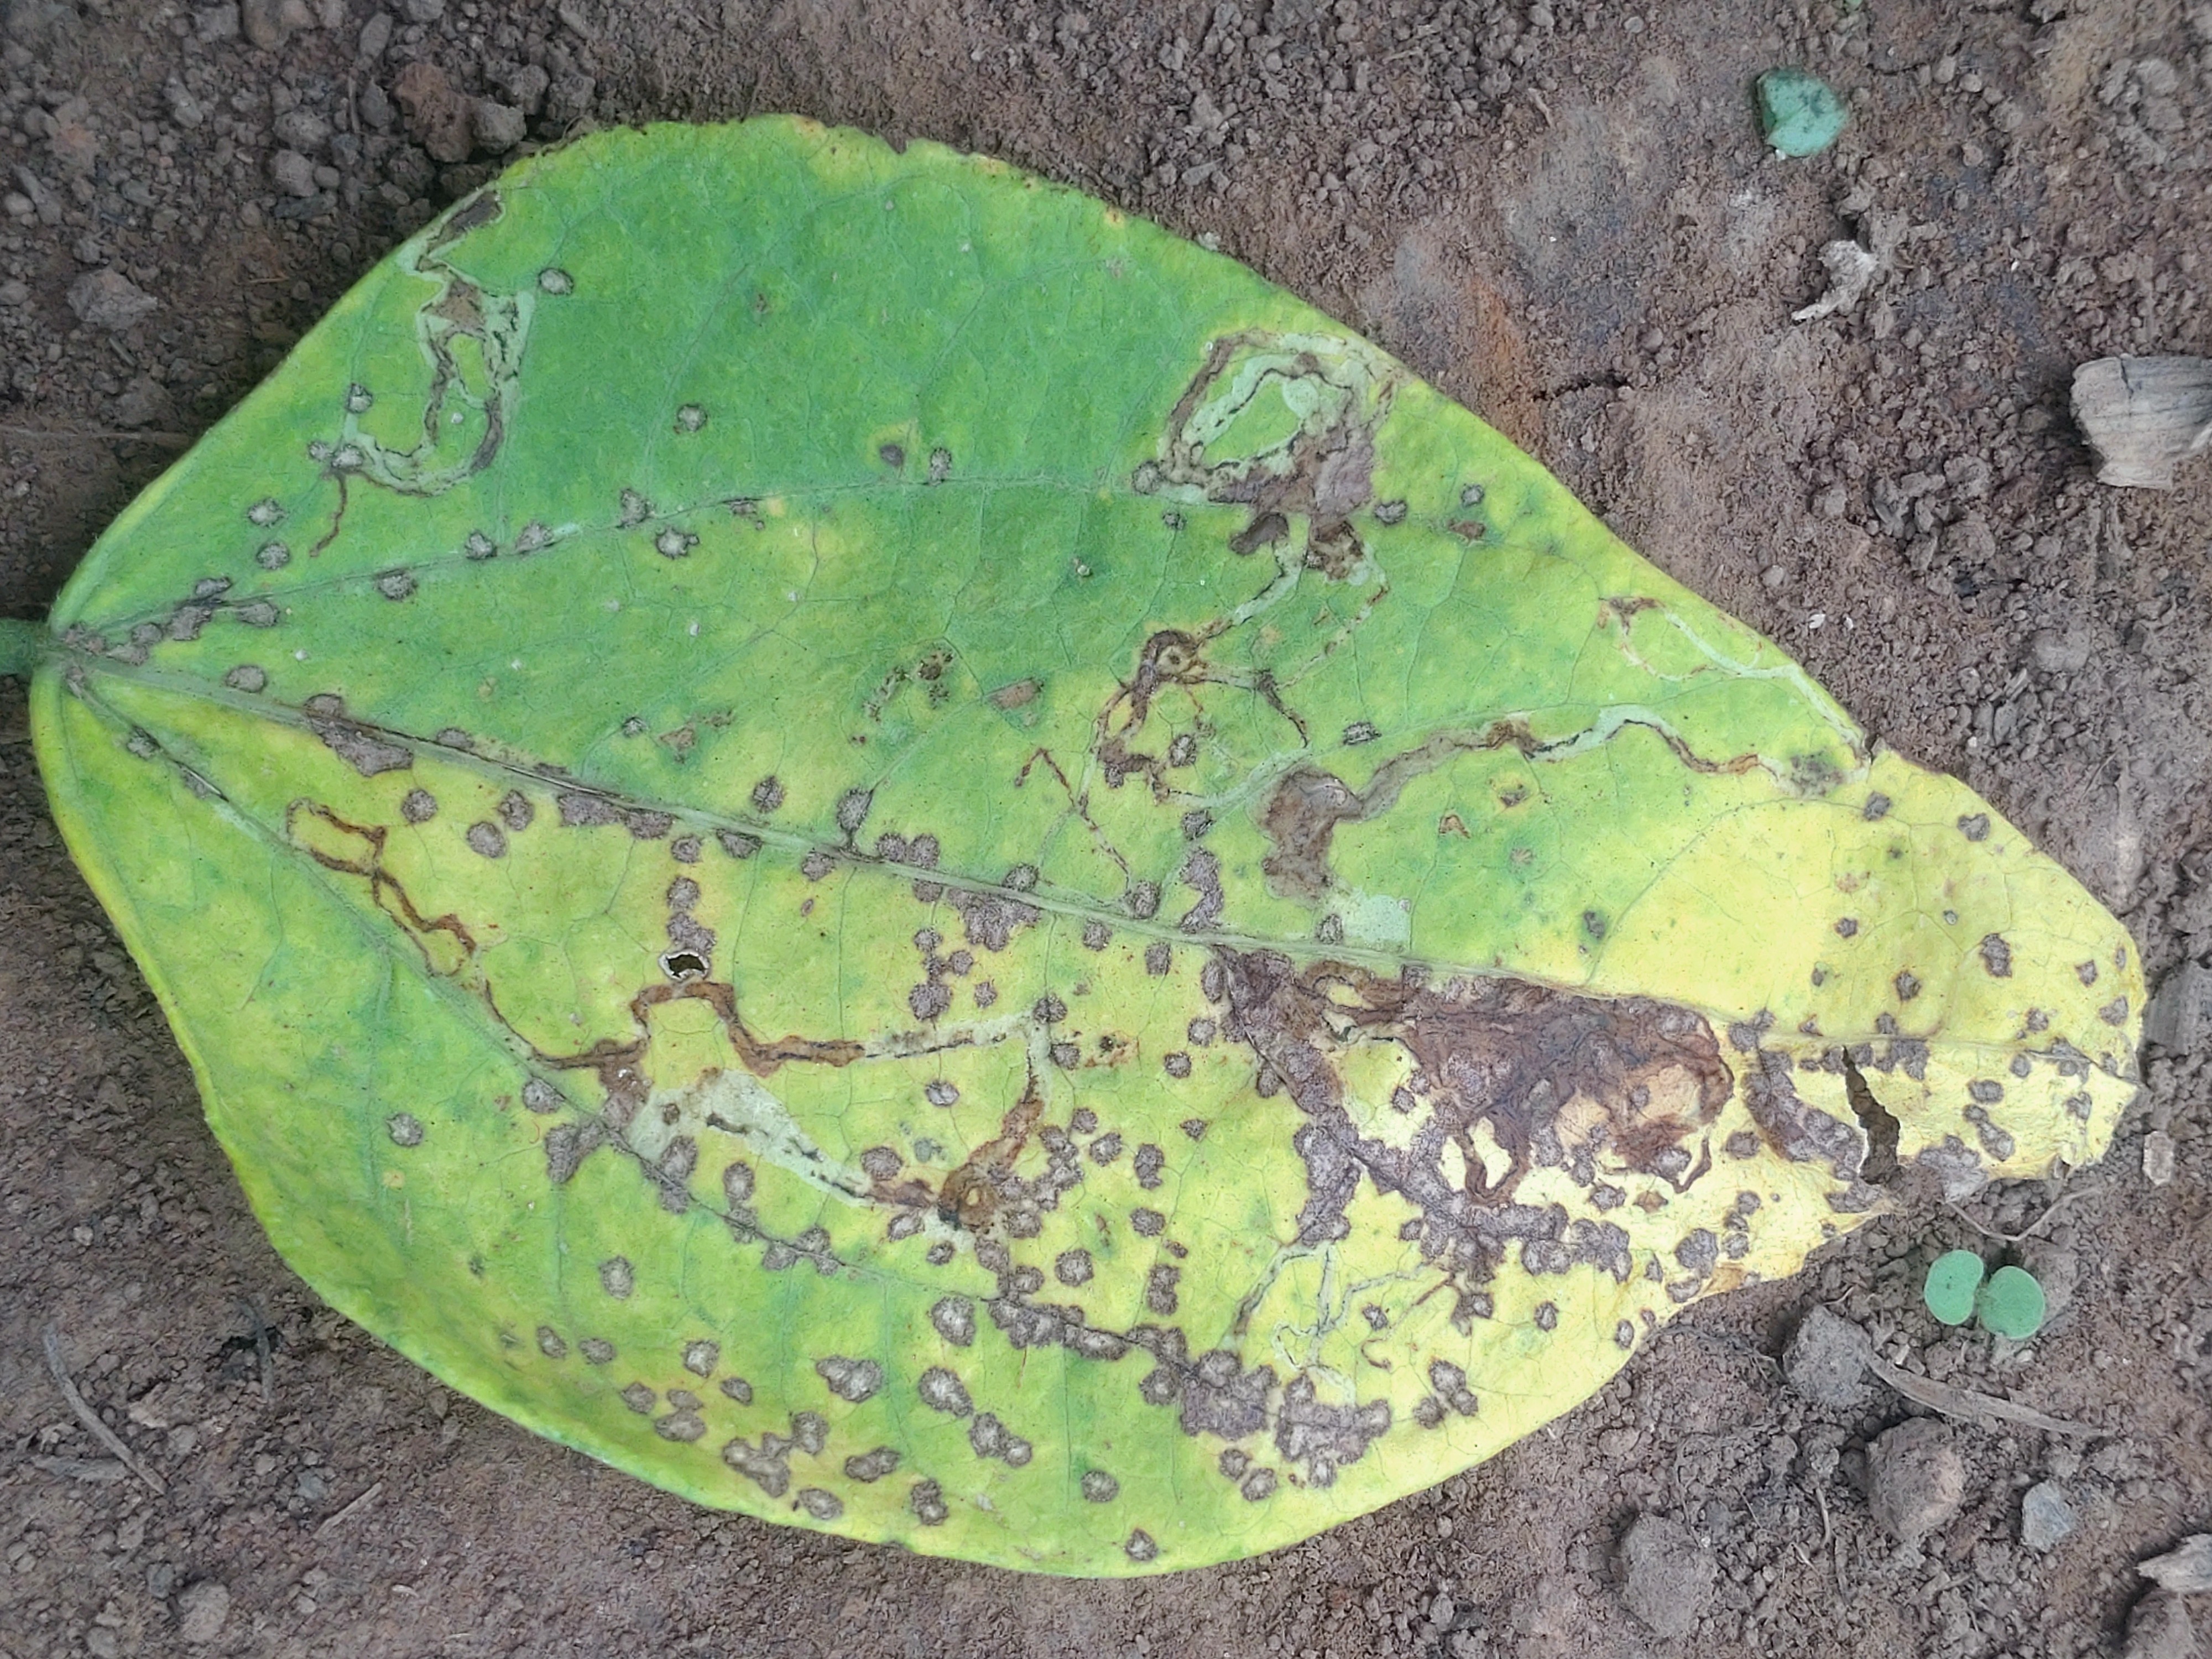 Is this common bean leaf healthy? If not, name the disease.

anthracnose
